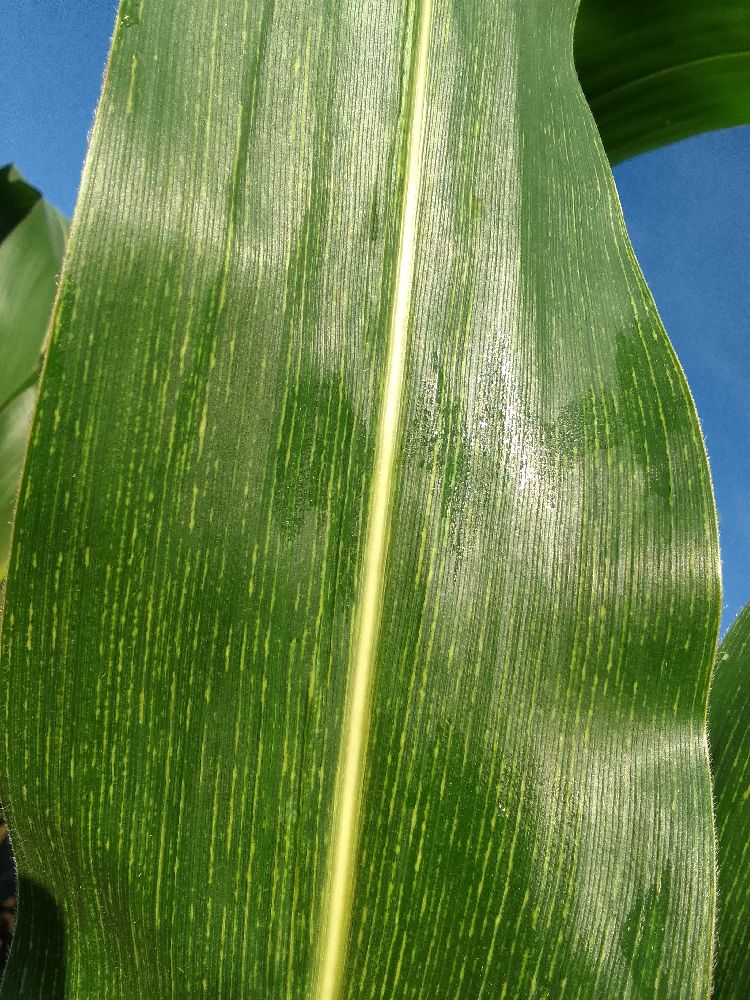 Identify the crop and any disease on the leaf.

maize, maize streak virus
